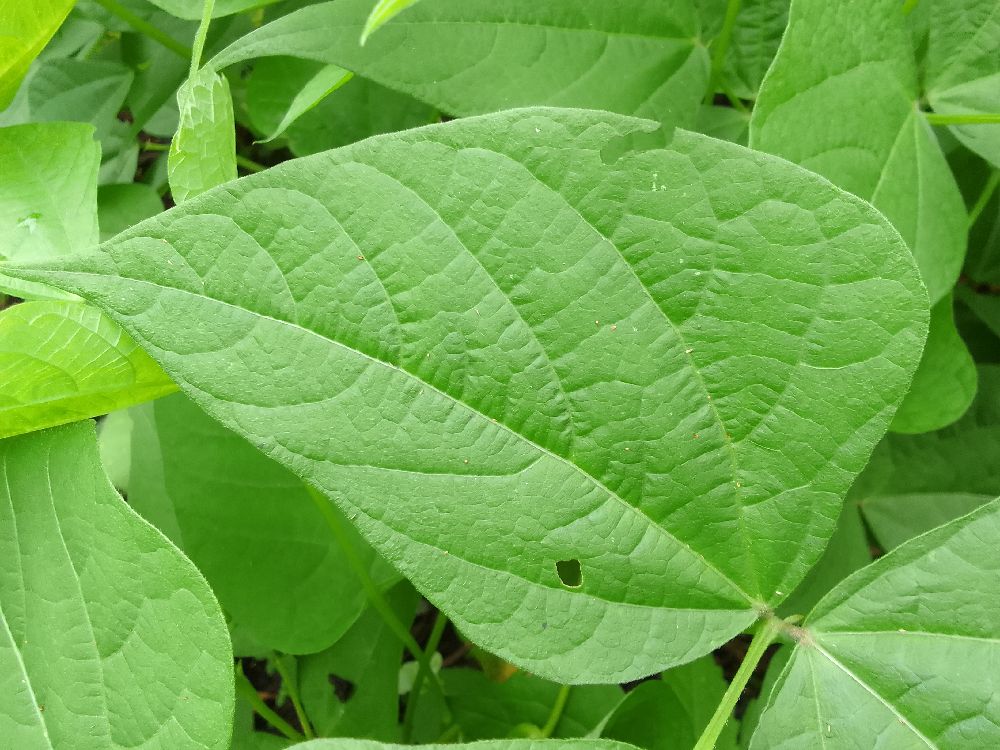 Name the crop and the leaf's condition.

common bean, healthy
